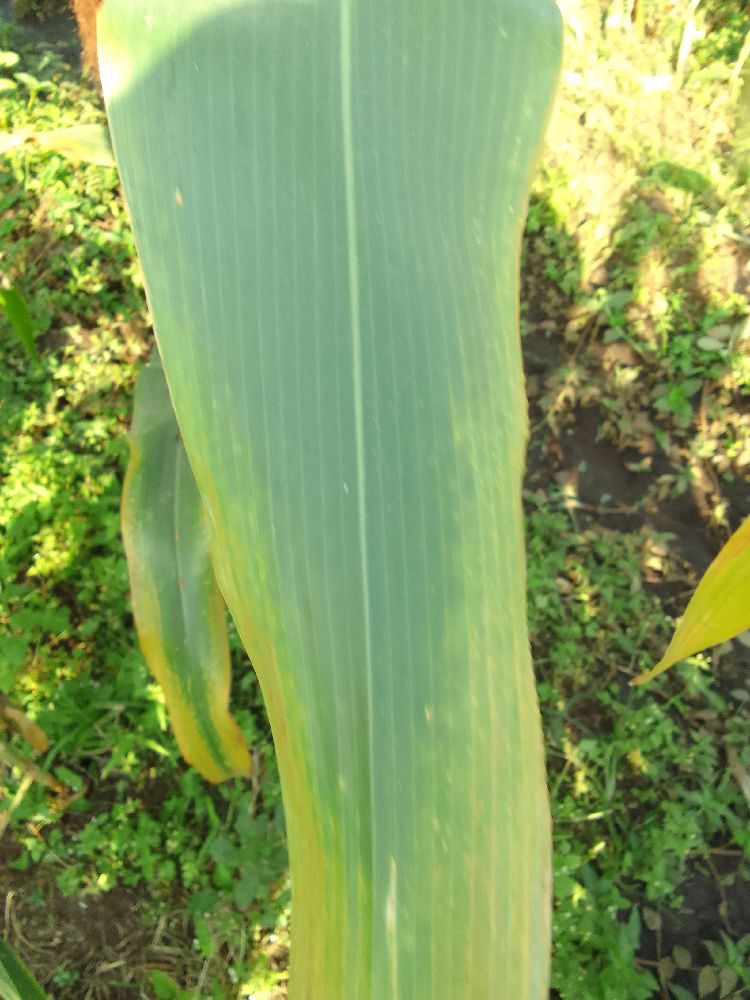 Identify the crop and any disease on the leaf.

maize, maize lethal necrosis
